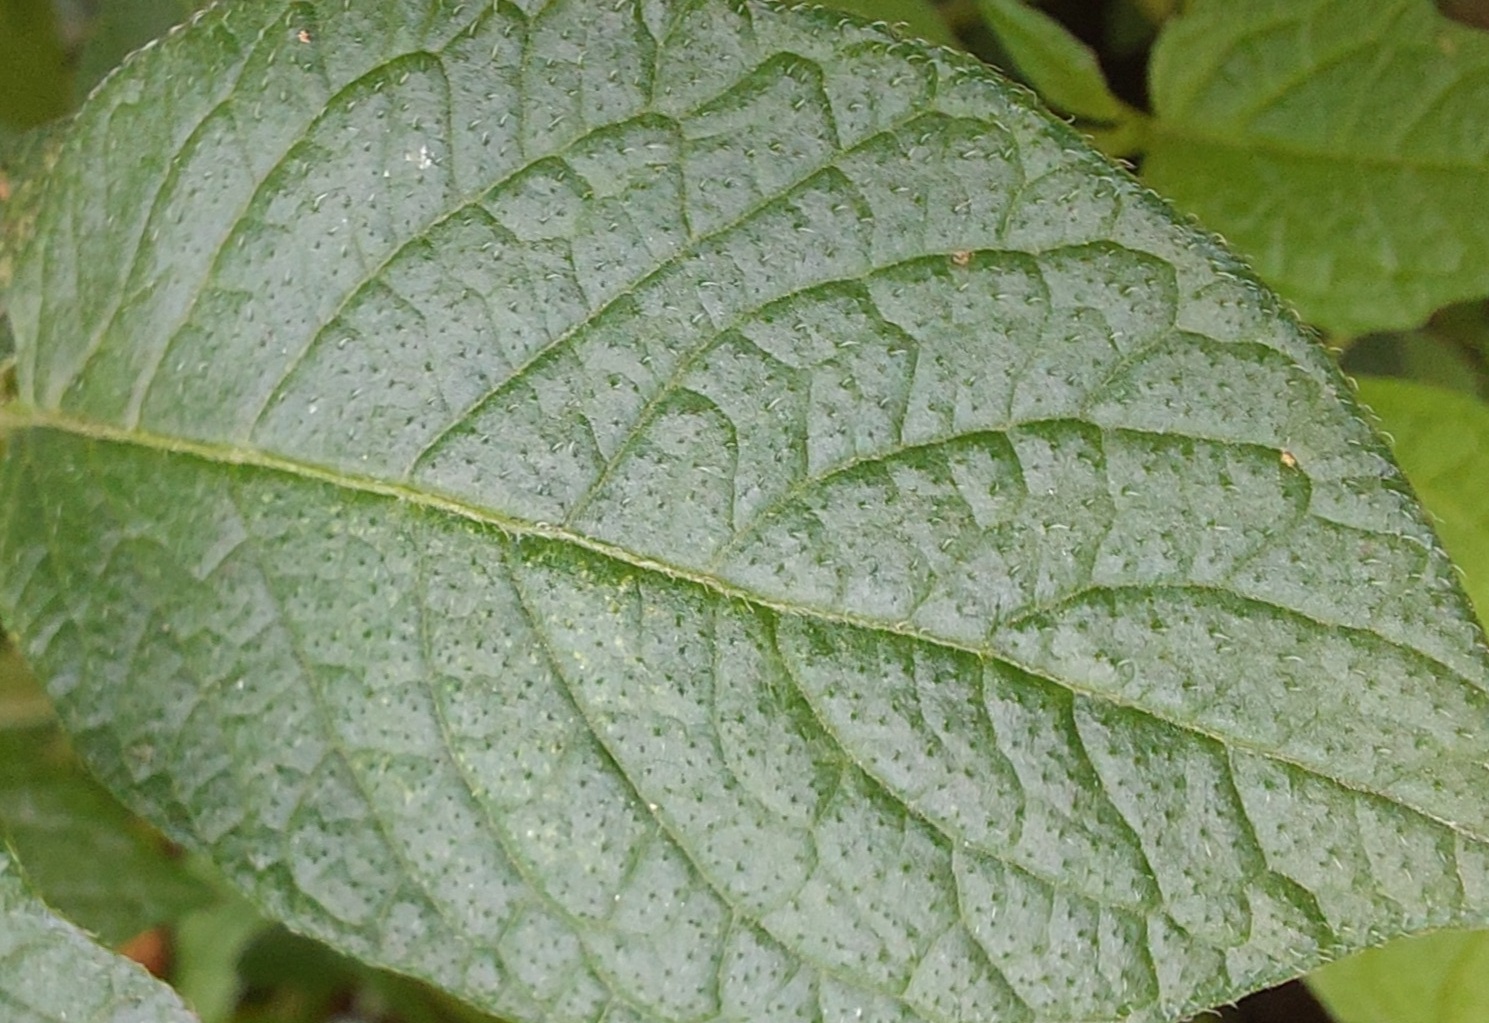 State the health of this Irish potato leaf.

healthy
